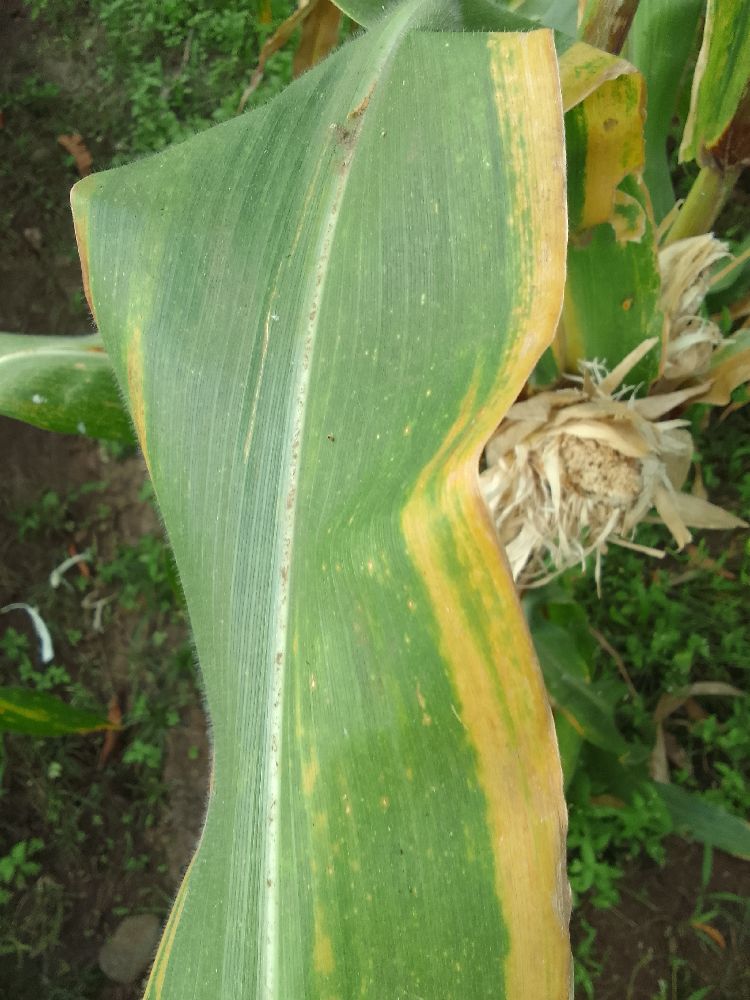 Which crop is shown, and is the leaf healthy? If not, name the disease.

maize, maize lethal necrosis
